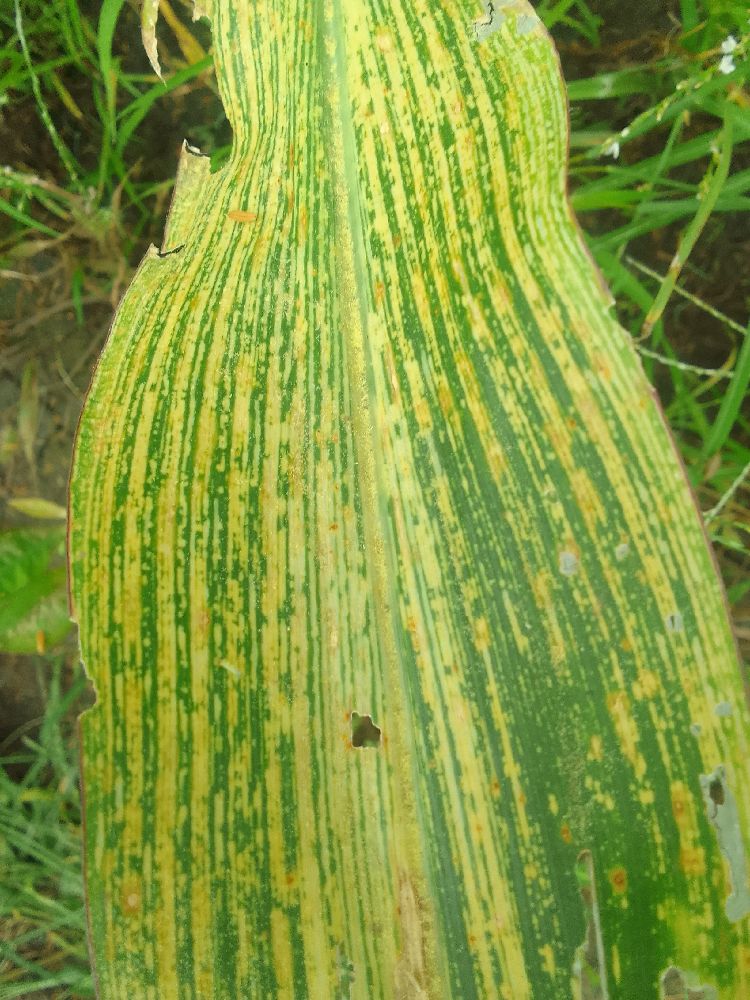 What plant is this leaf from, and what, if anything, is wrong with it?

maize, maize streak virus
